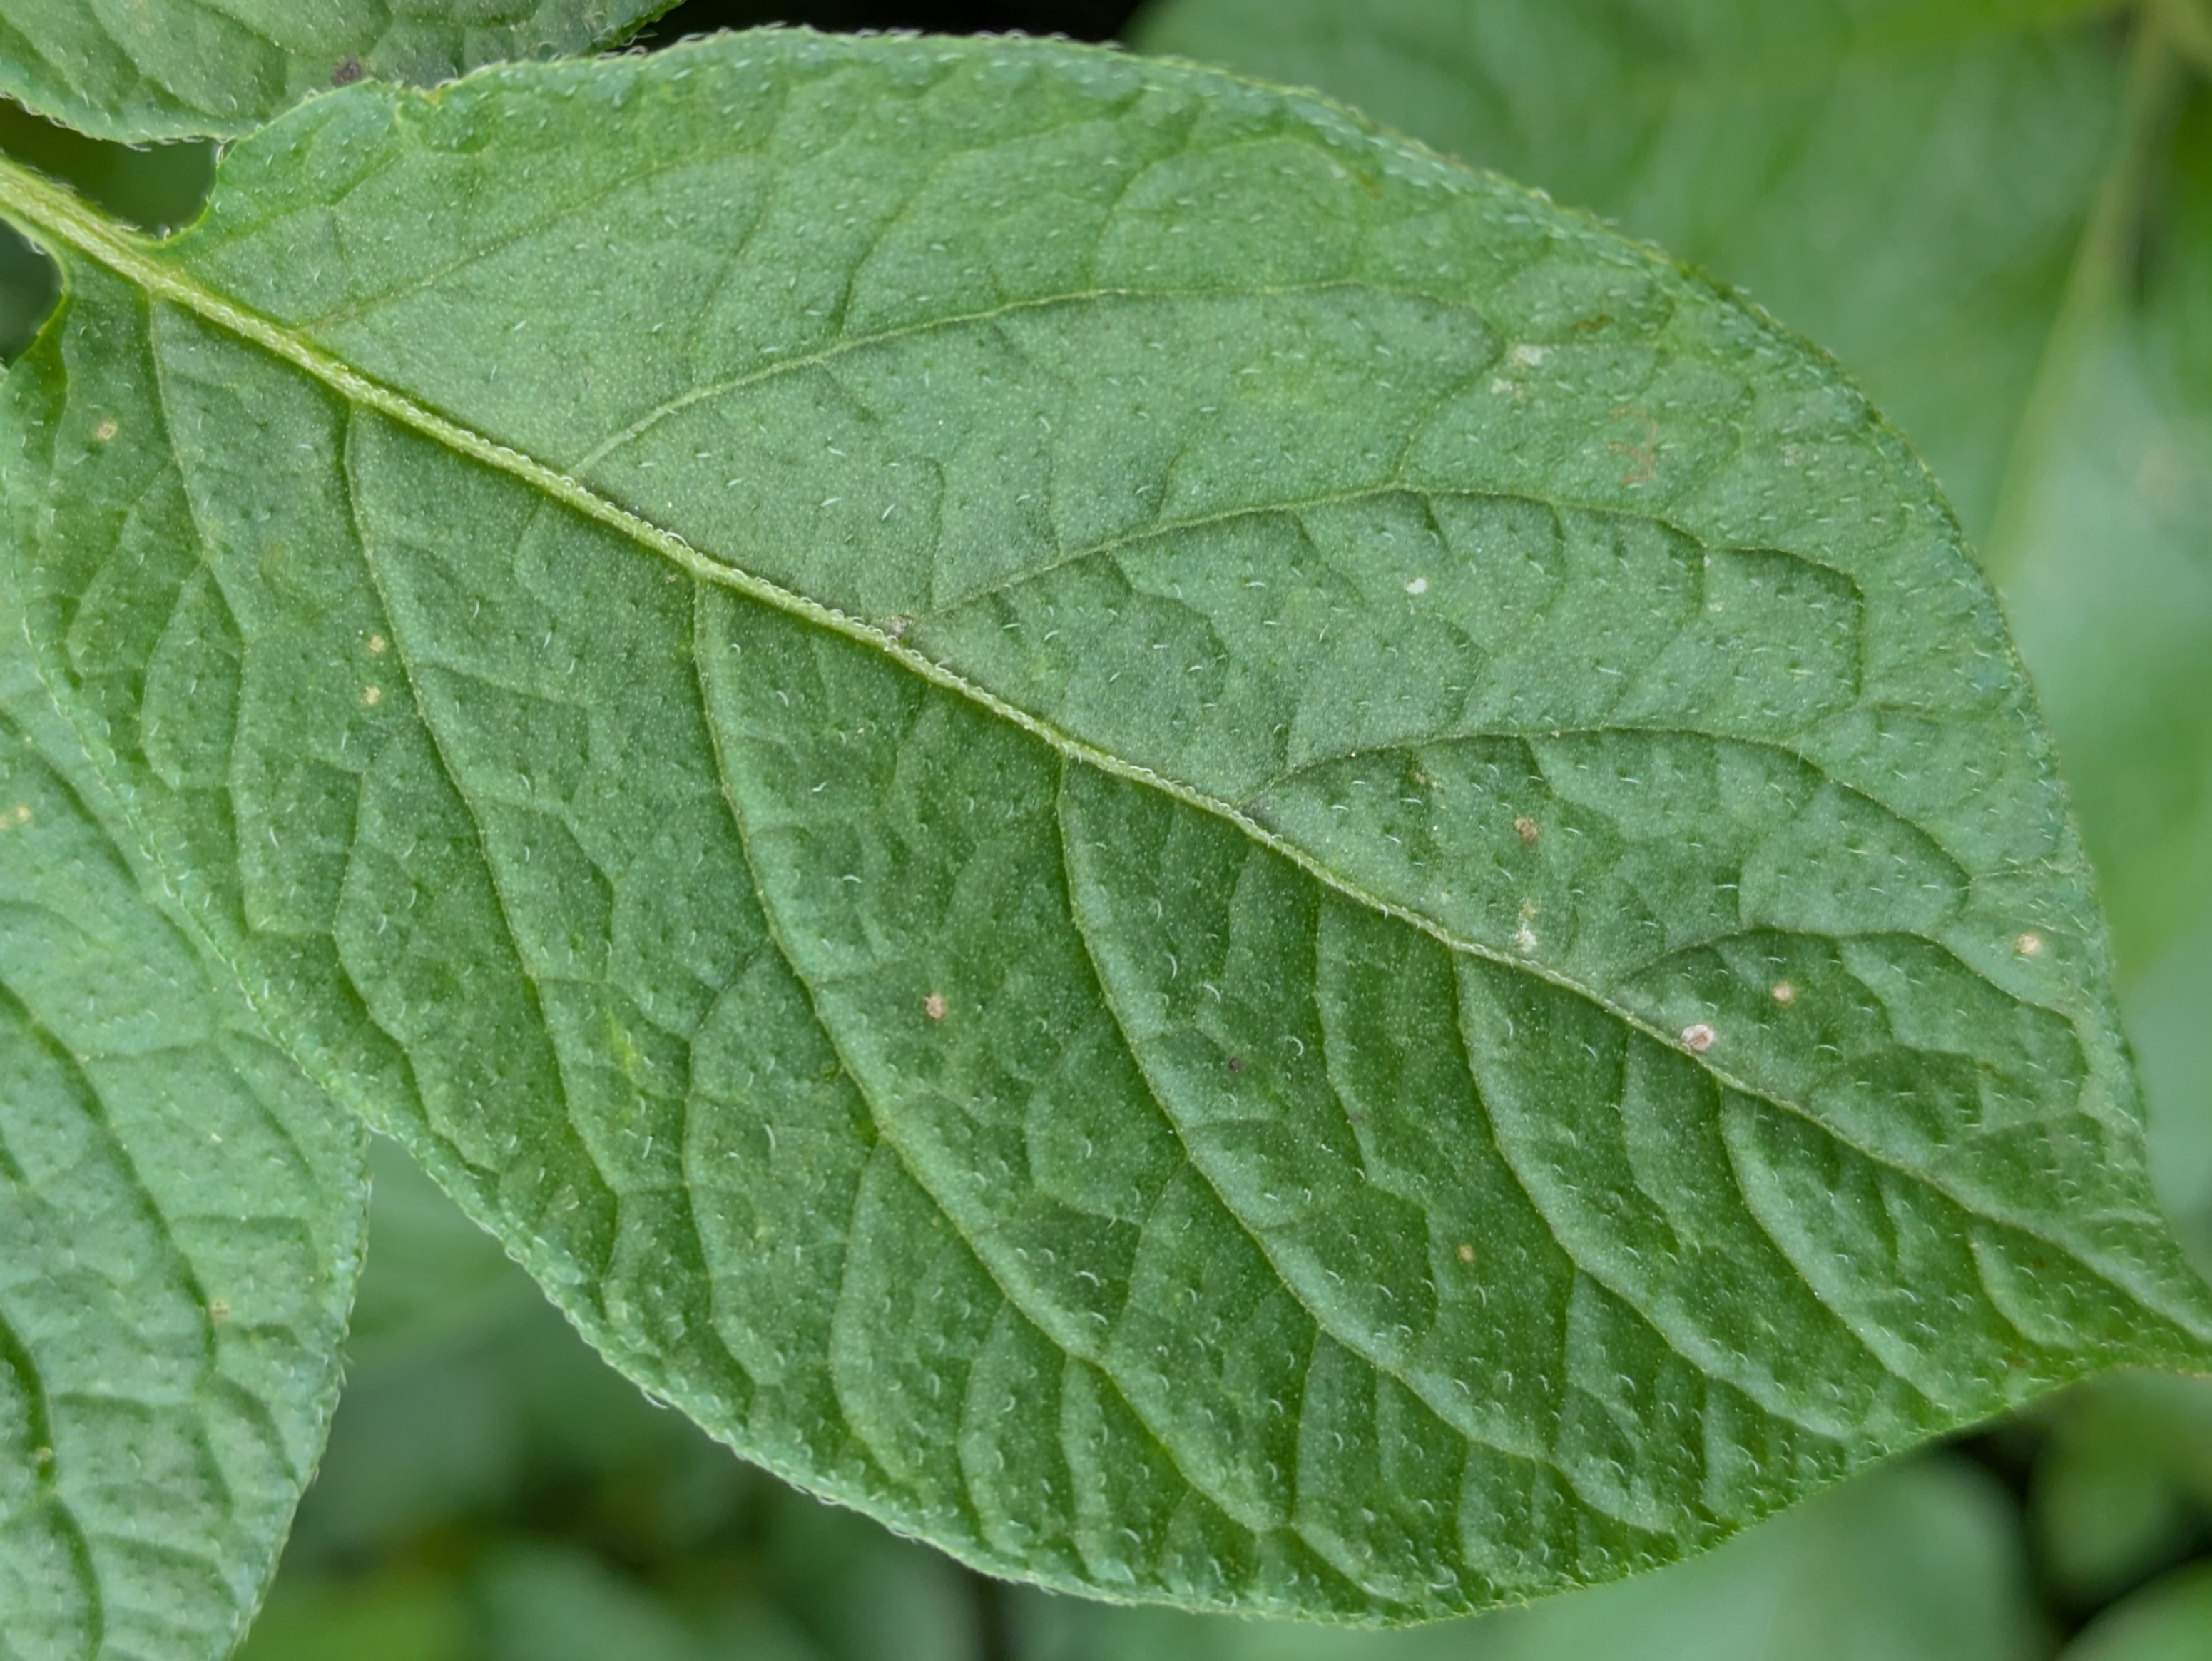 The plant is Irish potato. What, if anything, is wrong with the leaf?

healthy
